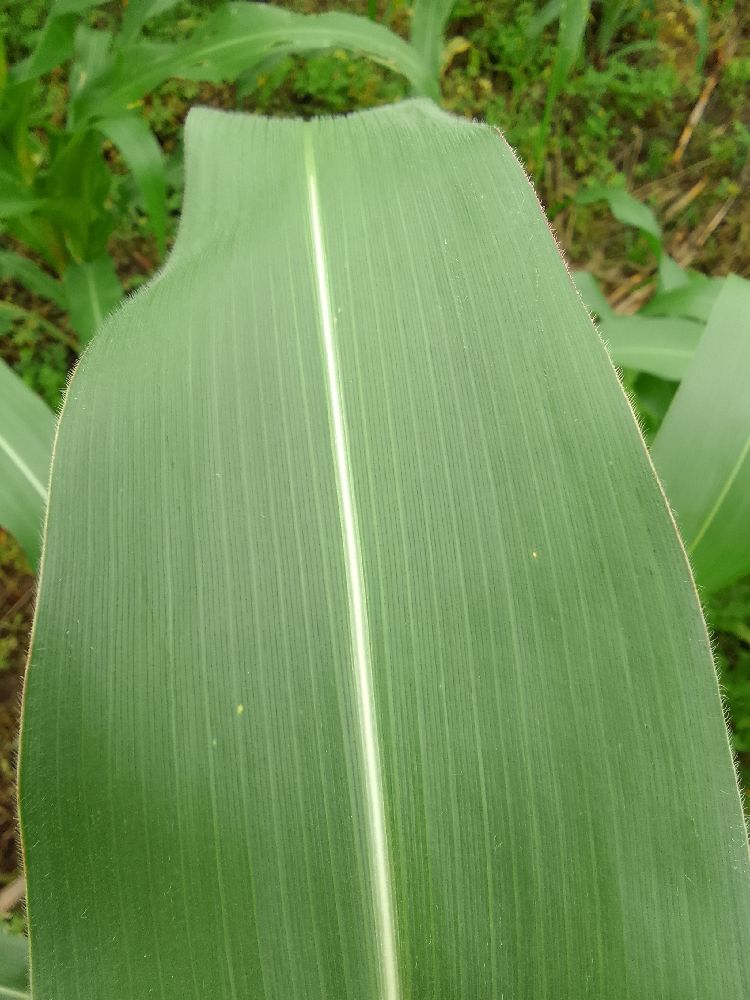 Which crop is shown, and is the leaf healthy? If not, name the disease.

maize, healthy
